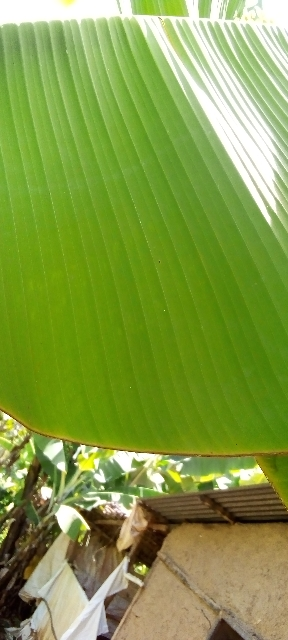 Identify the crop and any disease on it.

banana, healthy
